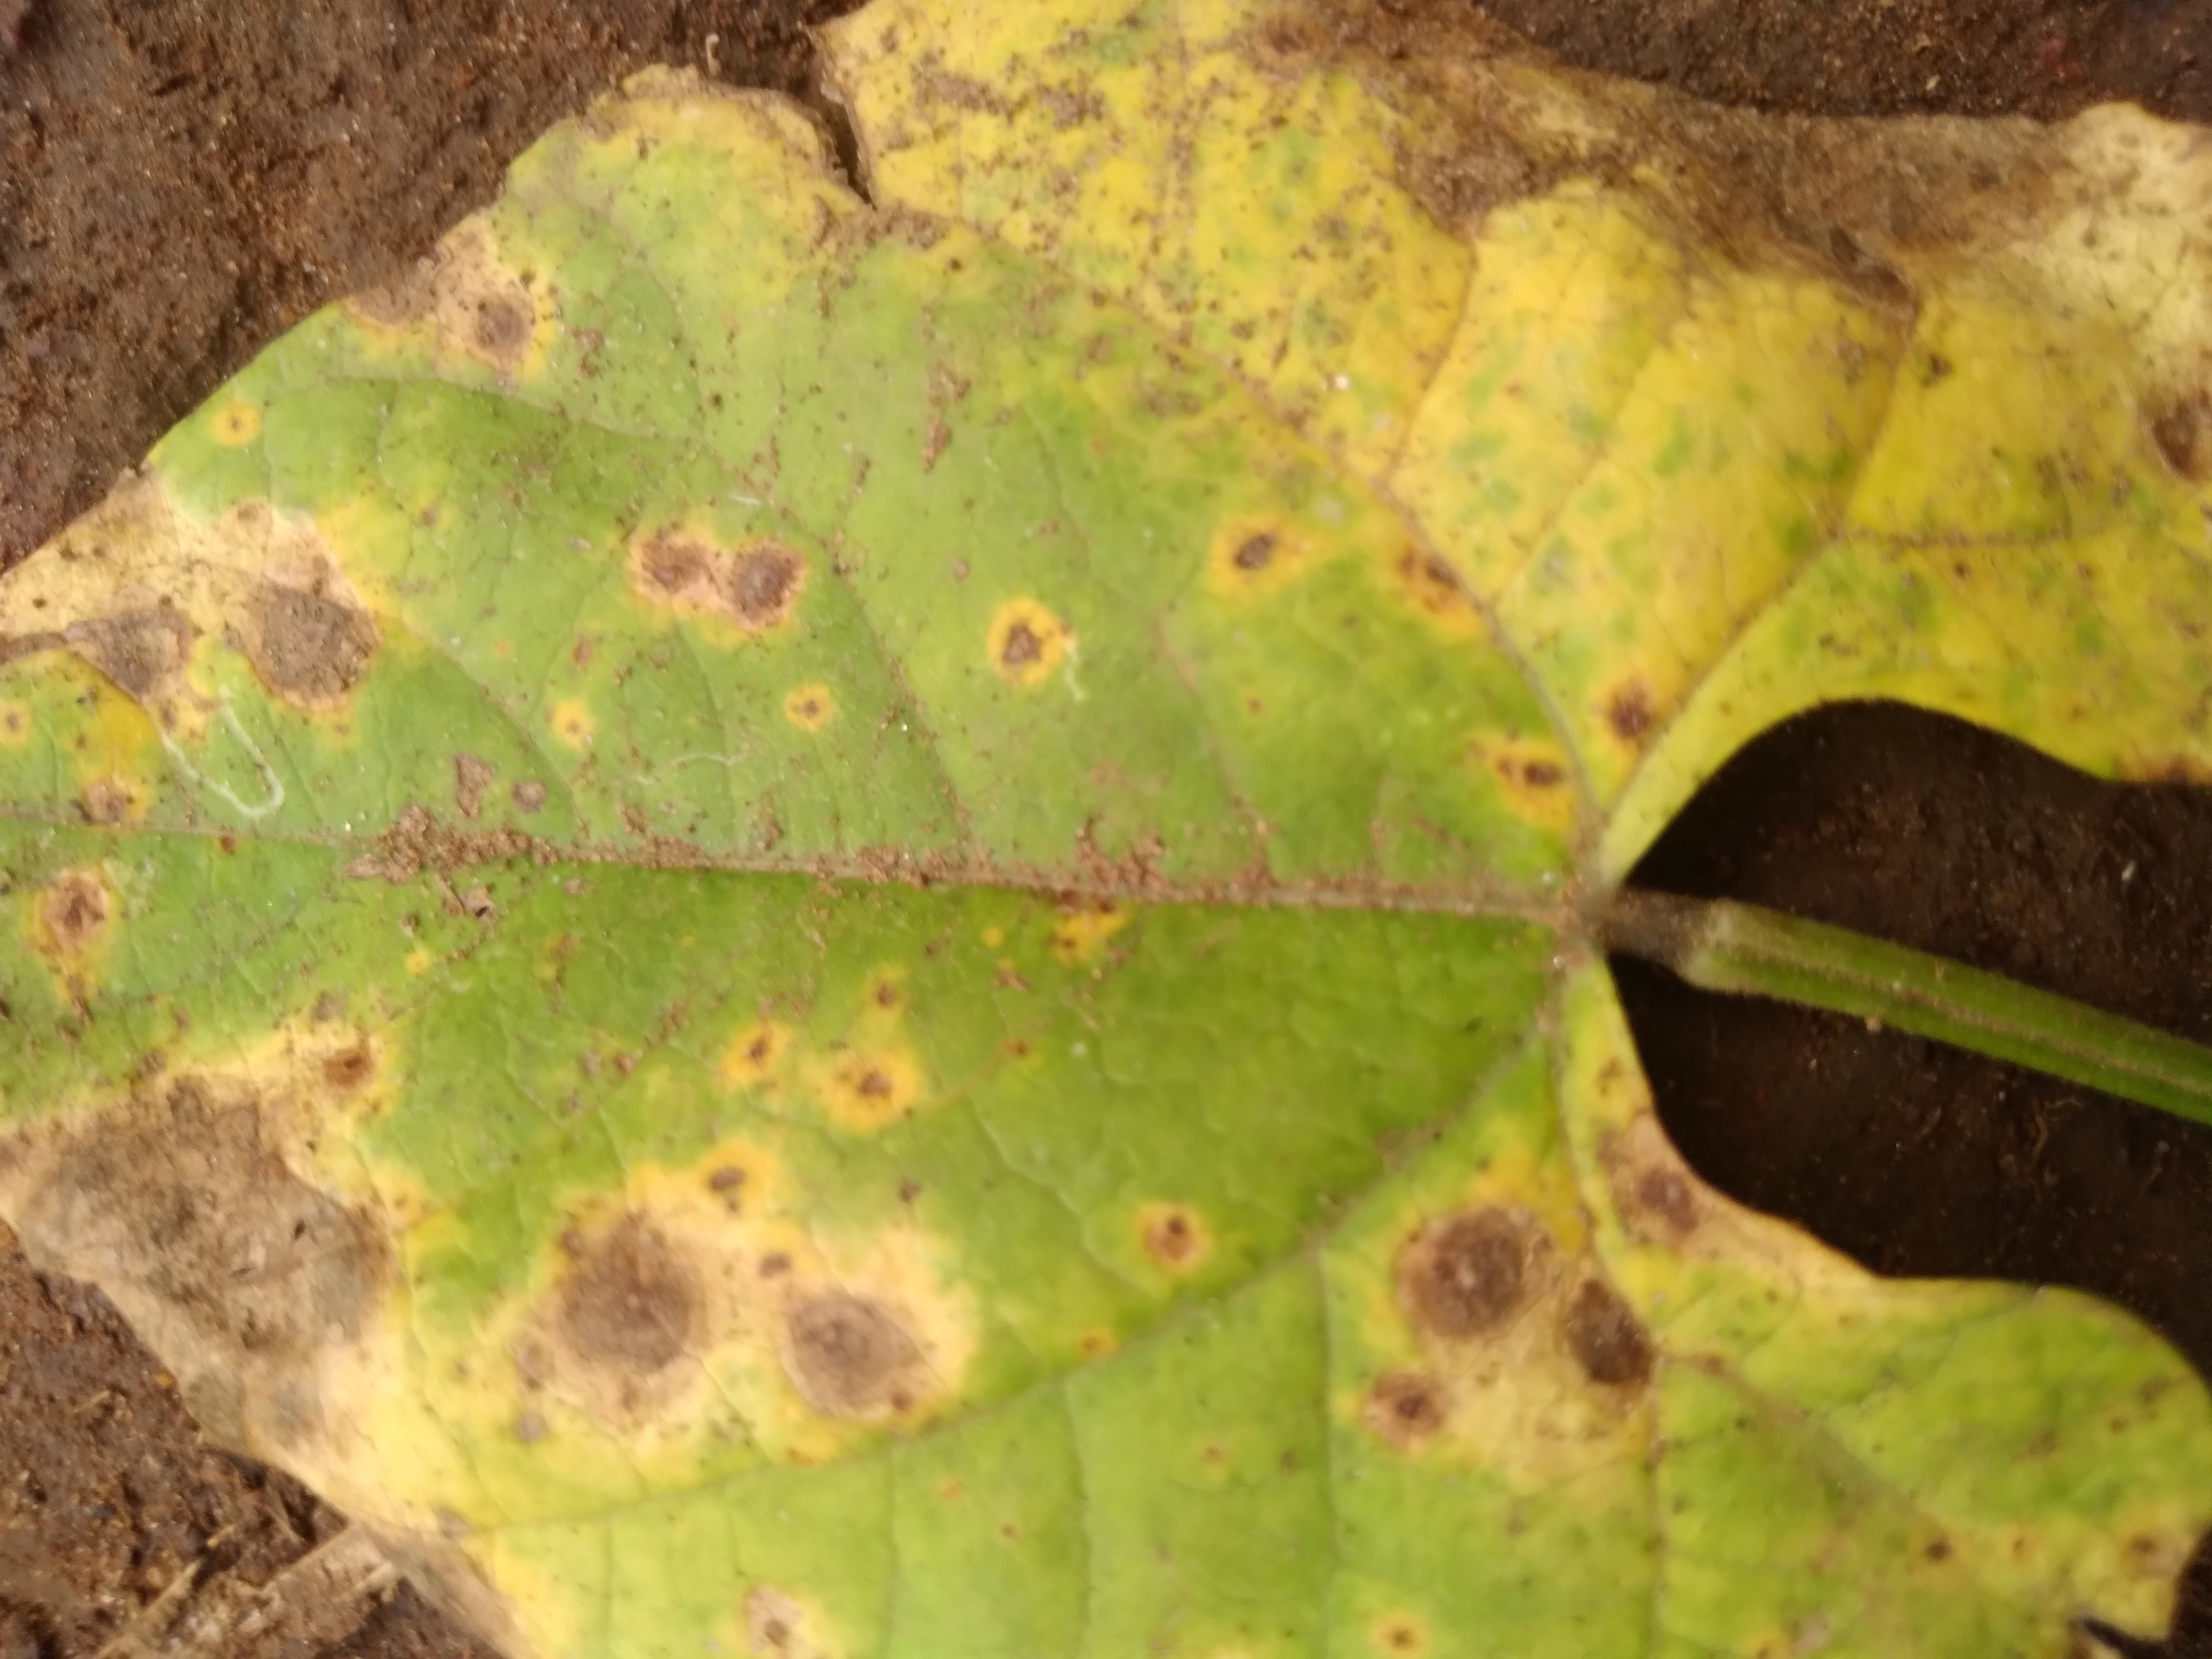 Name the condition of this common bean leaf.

rust
